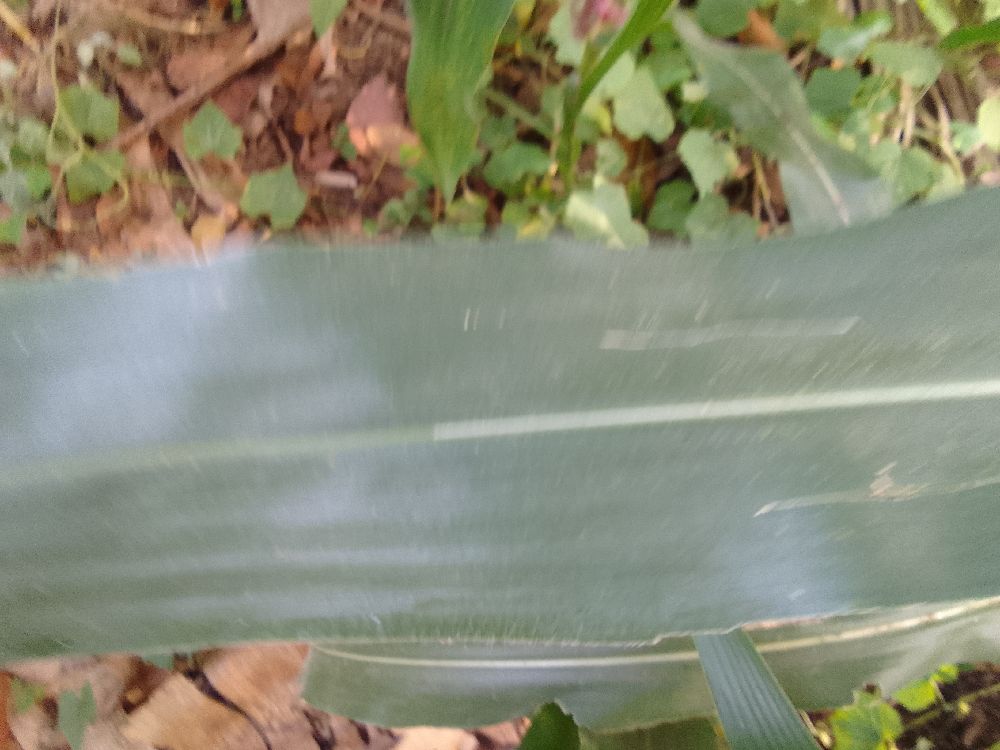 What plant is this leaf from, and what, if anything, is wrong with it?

maize, healthy
